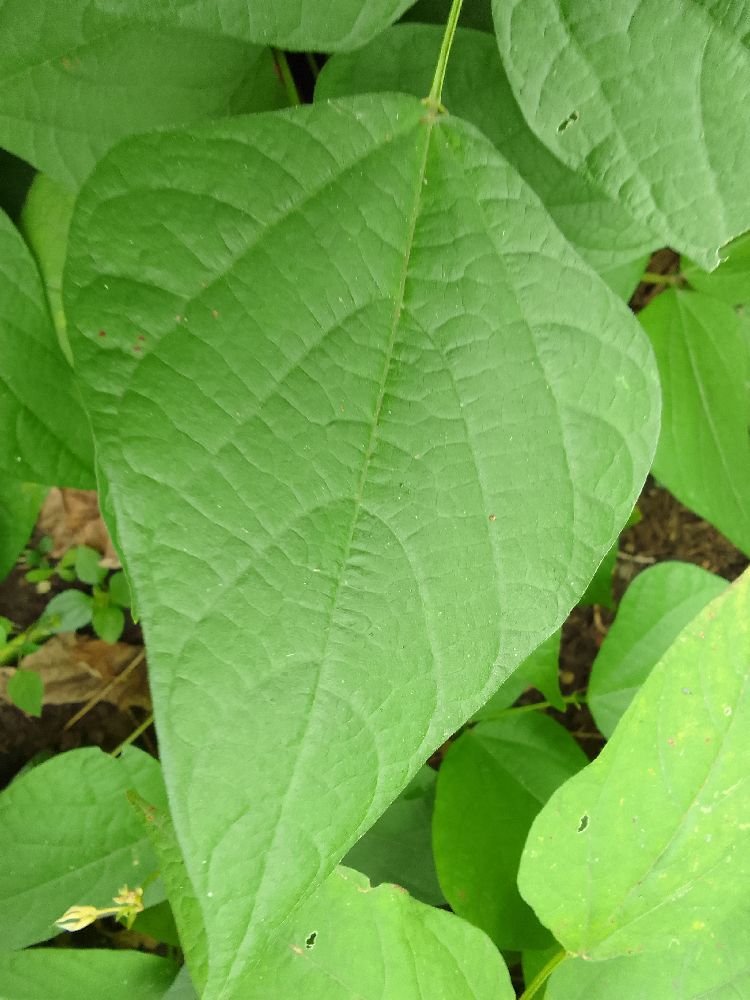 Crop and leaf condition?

common bean, healthy
